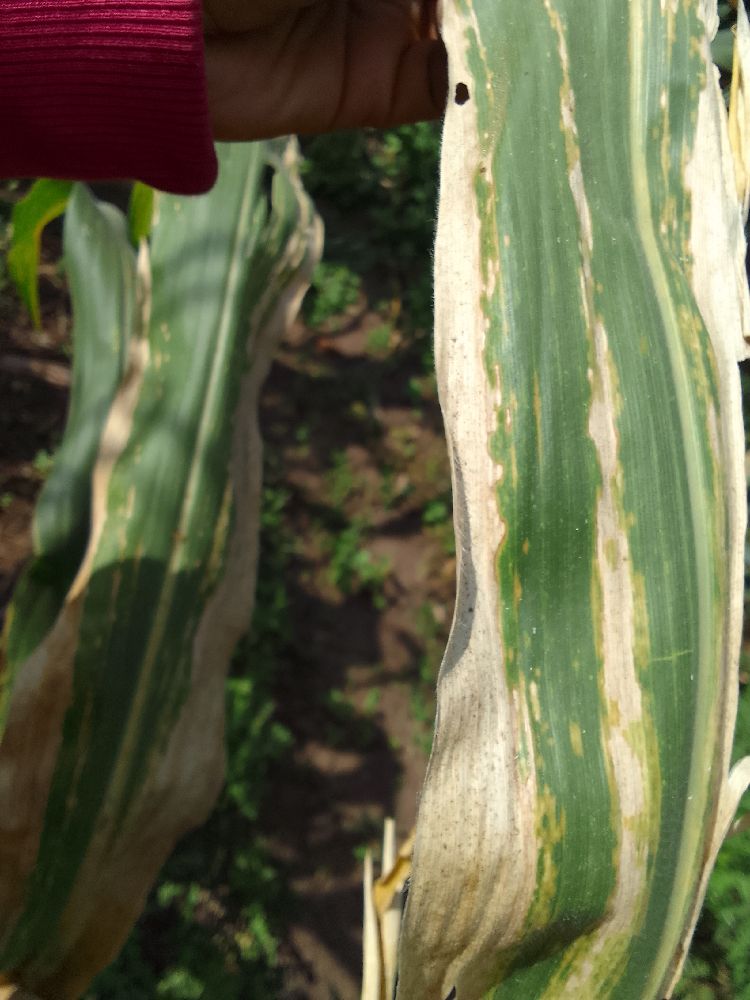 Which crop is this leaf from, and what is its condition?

maize, maize lethal necrosis
